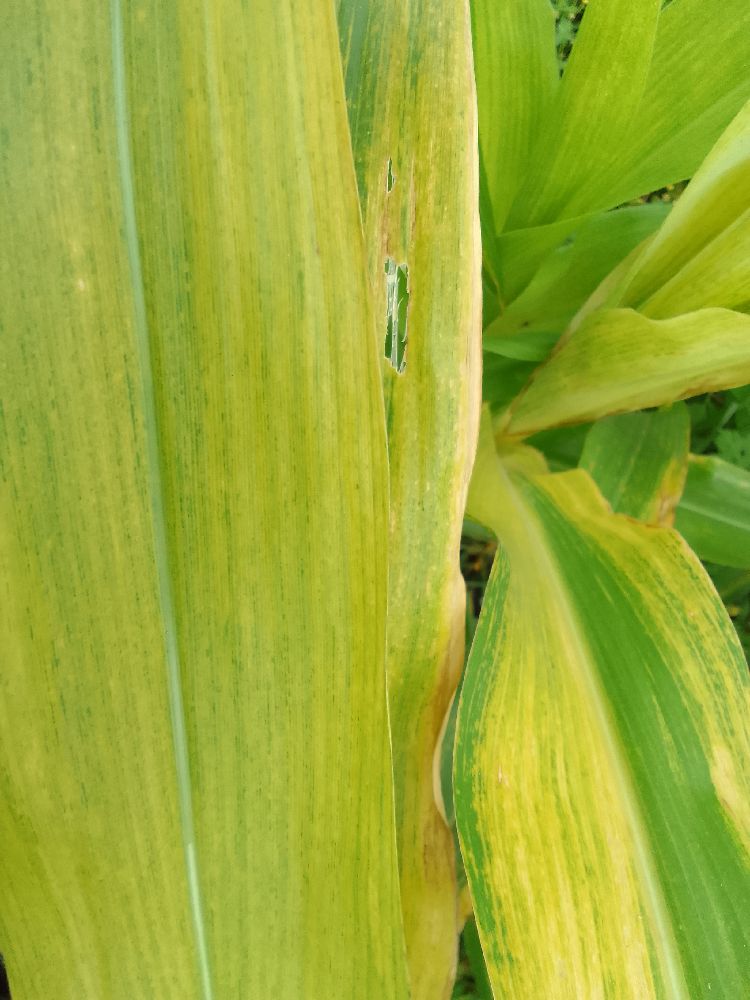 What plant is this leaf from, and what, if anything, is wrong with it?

maize, maize lethal necrosis
